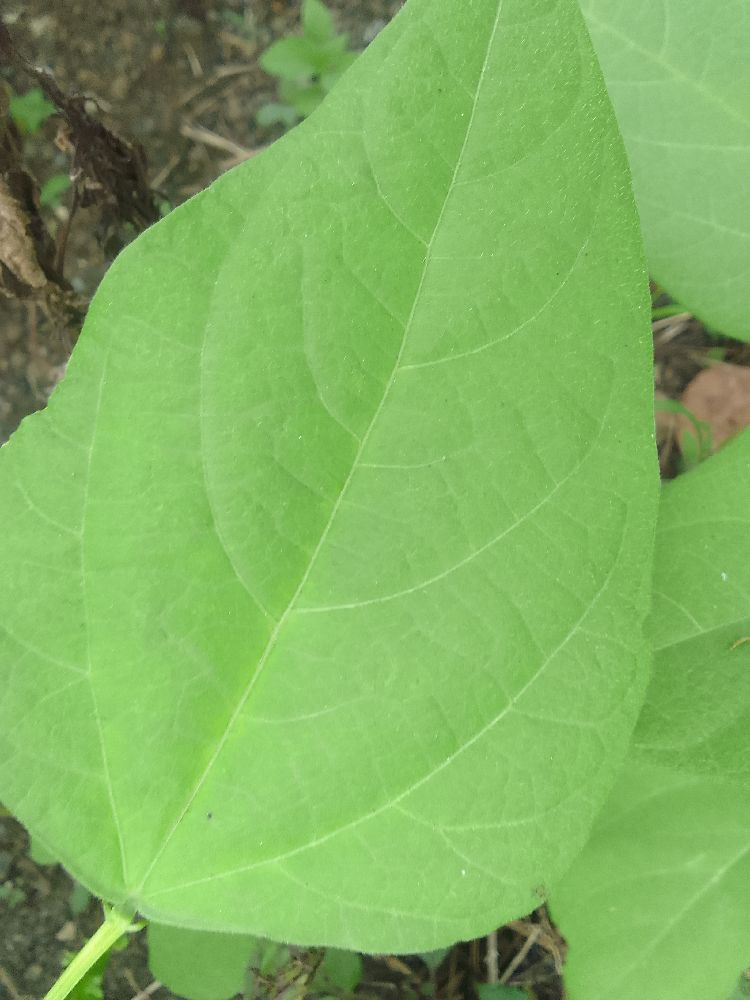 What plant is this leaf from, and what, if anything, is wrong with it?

common bean, healthy
